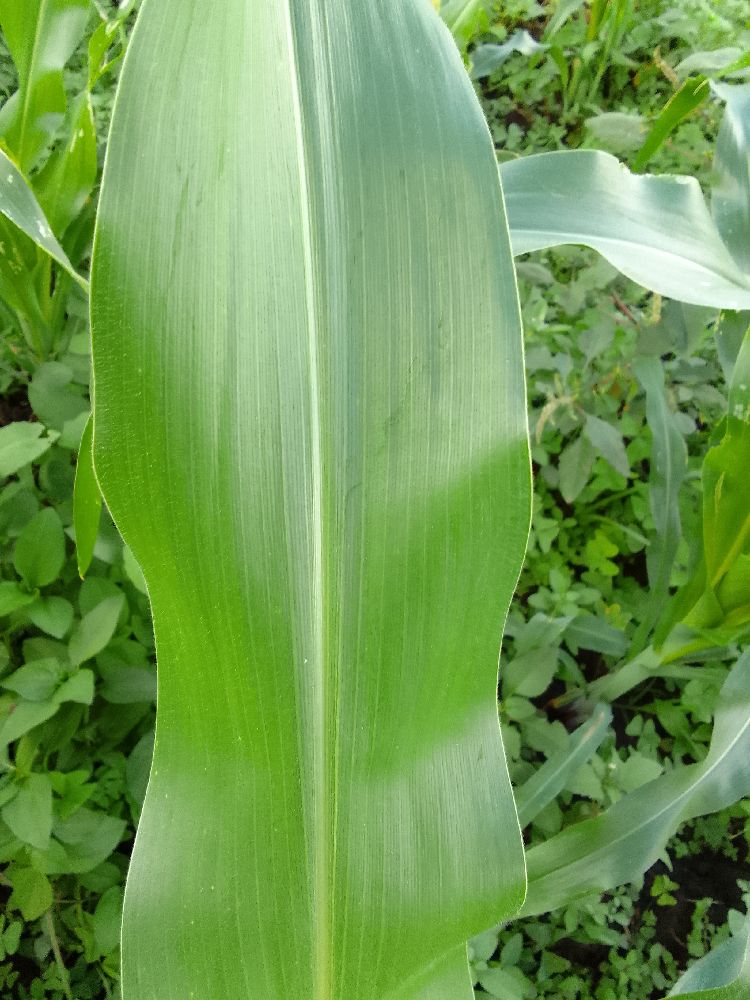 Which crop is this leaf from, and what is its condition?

maize, healthy
